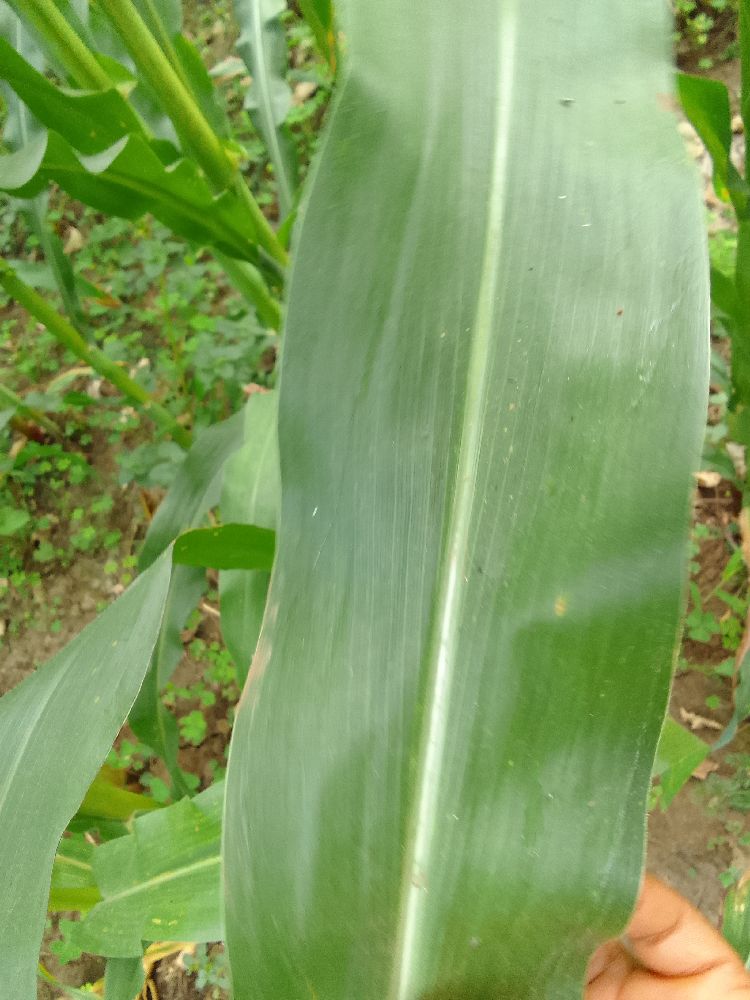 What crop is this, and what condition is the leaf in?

maize, healthy
